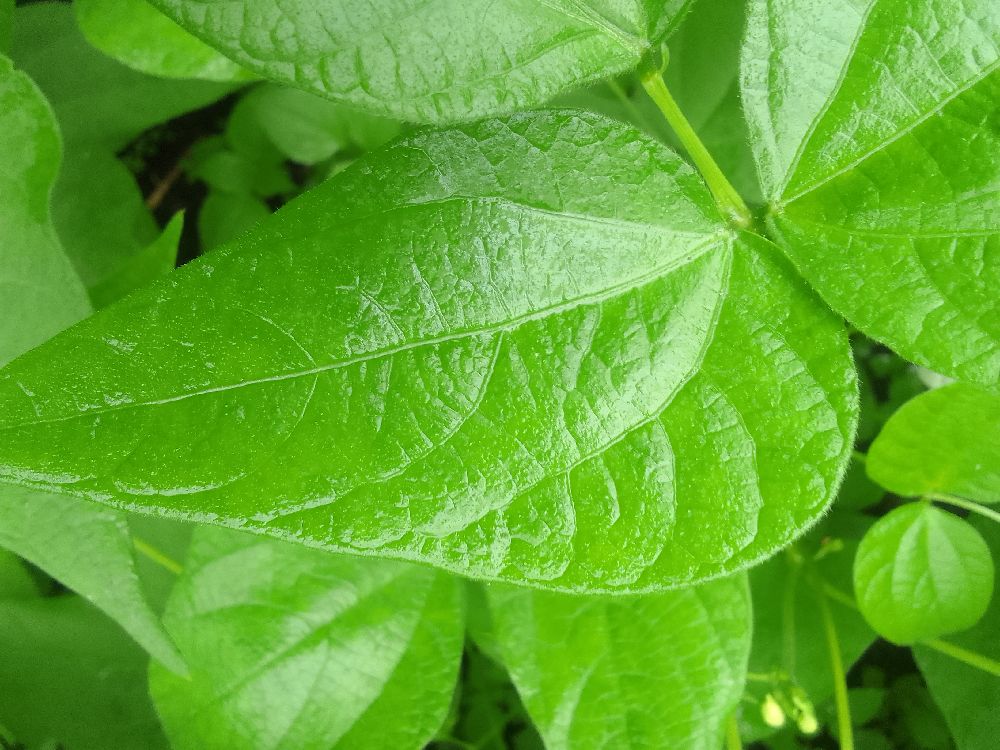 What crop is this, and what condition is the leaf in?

common bean, healthy
